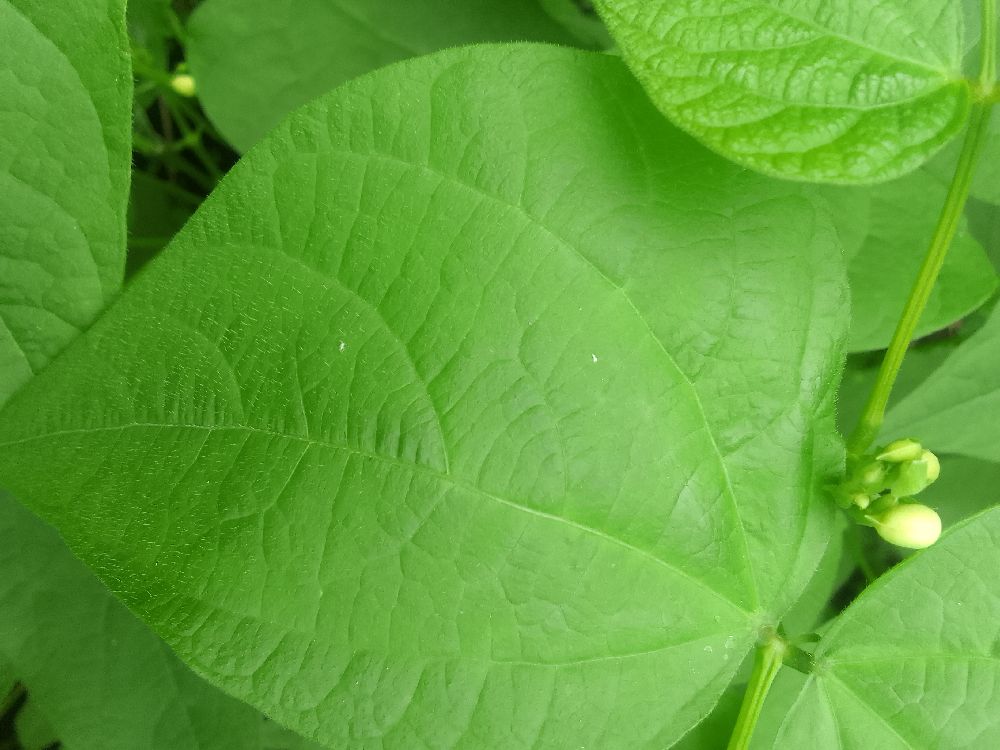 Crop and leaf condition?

common bean, healthy
